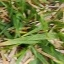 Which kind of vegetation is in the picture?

grass
